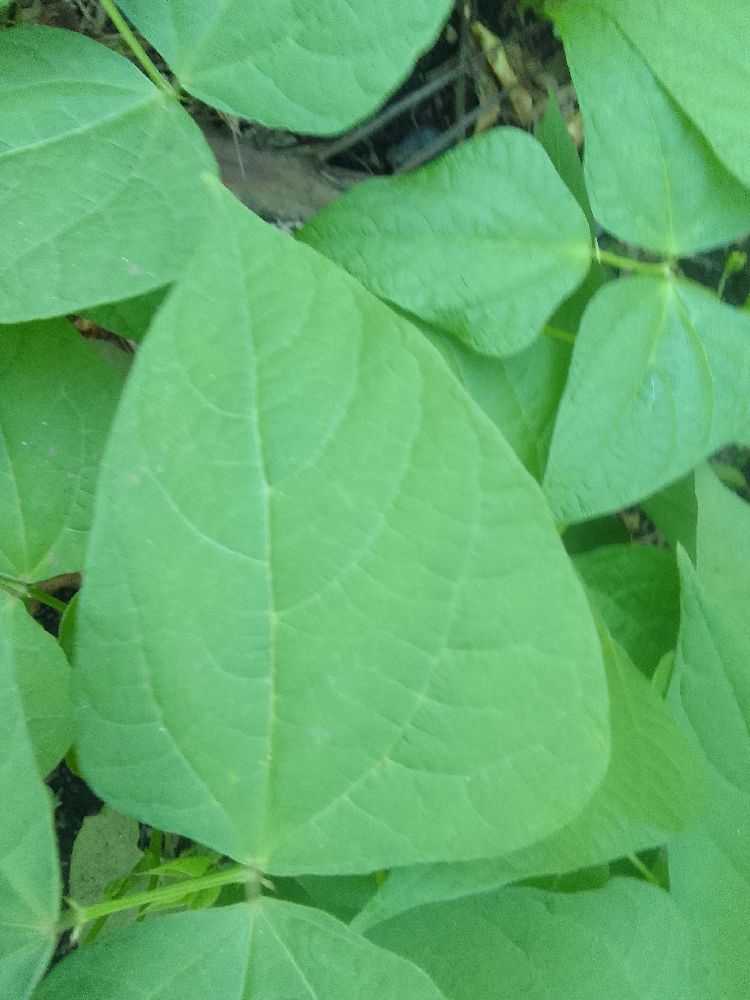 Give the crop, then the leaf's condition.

common bean, healthy
